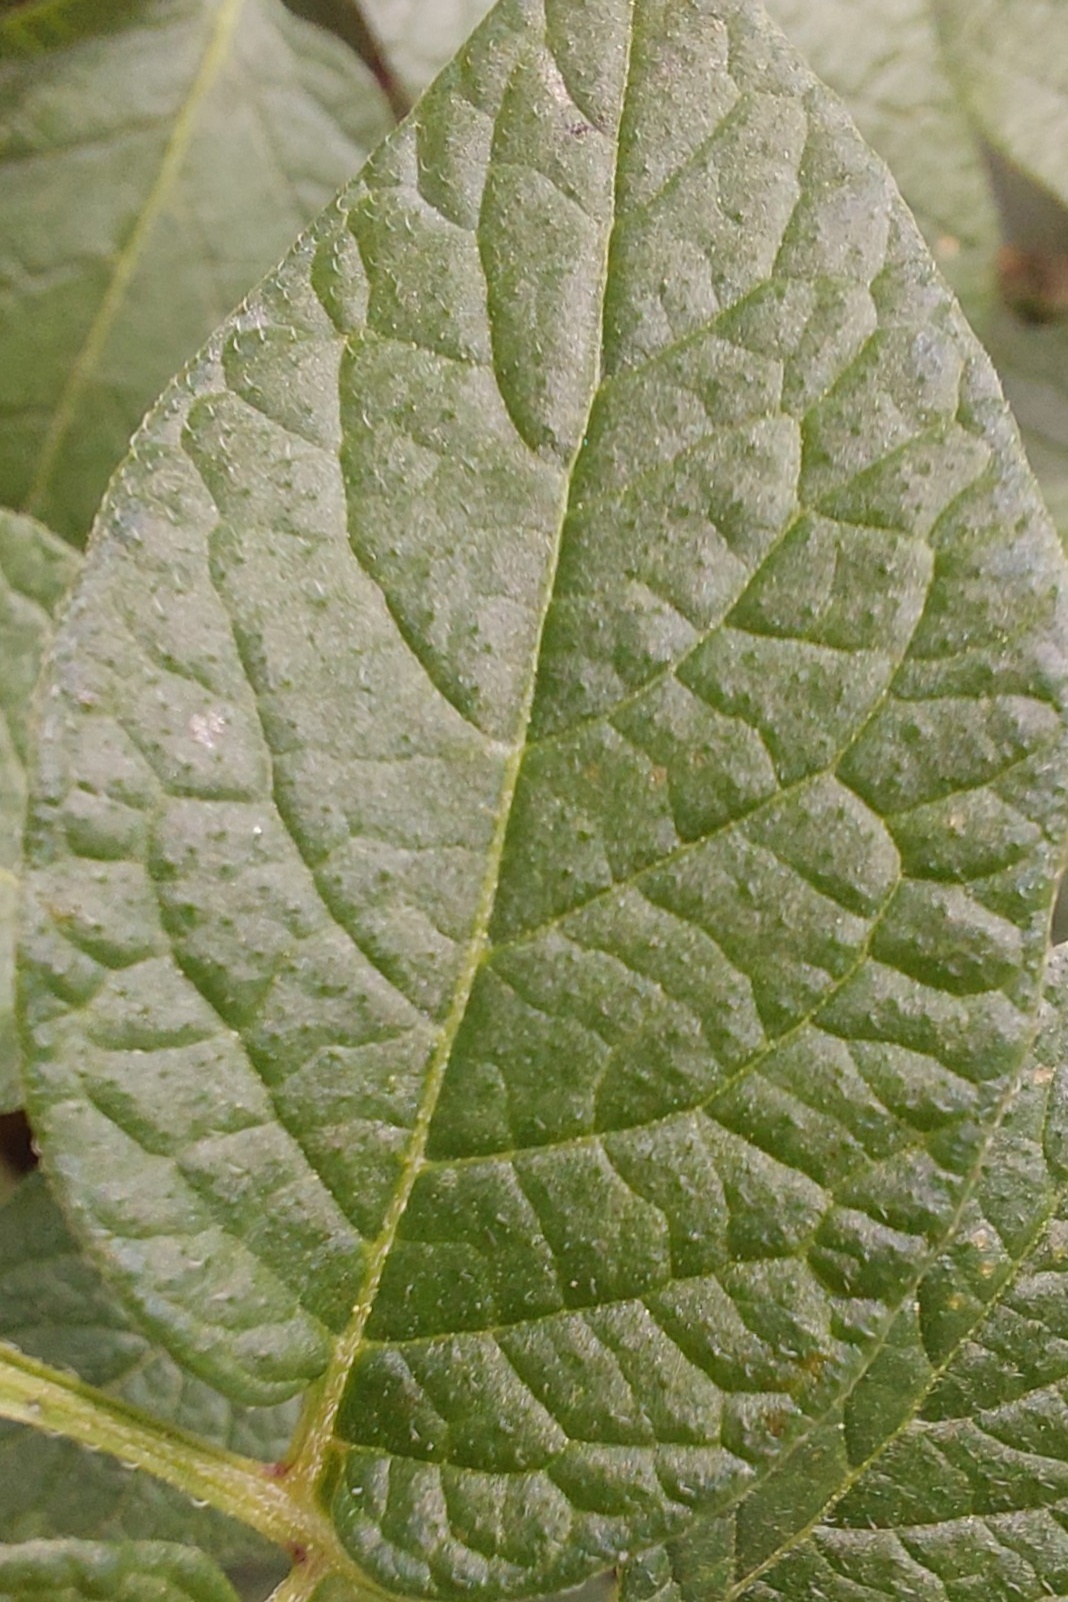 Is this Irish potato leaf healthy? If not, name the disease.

healthy
